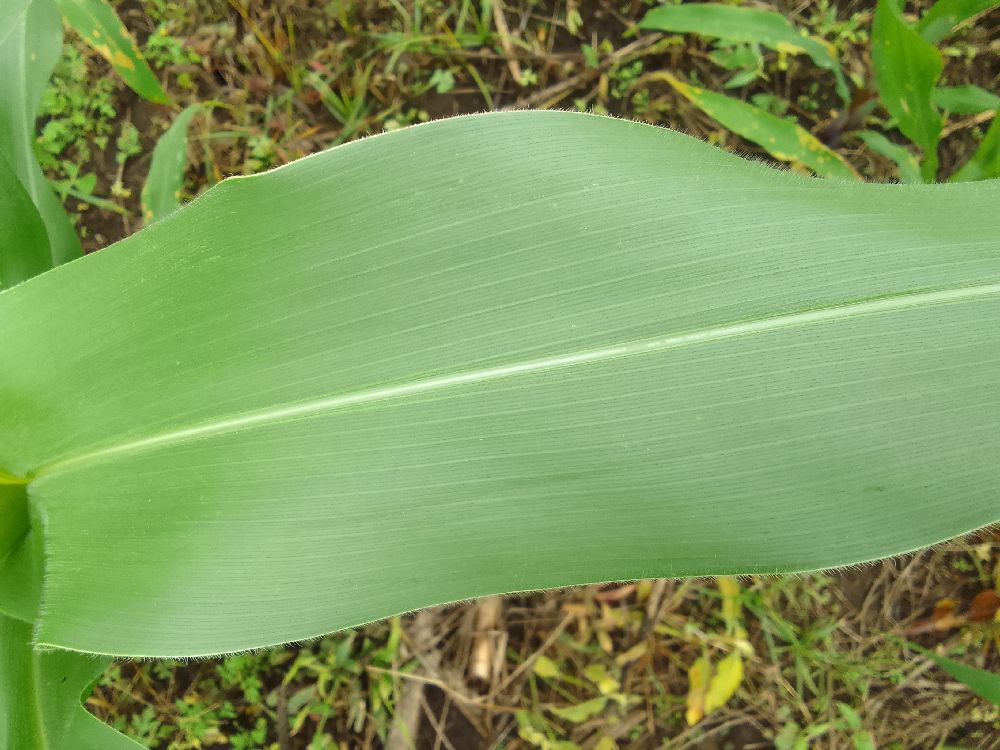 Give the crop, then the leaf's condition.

maize, healthy
